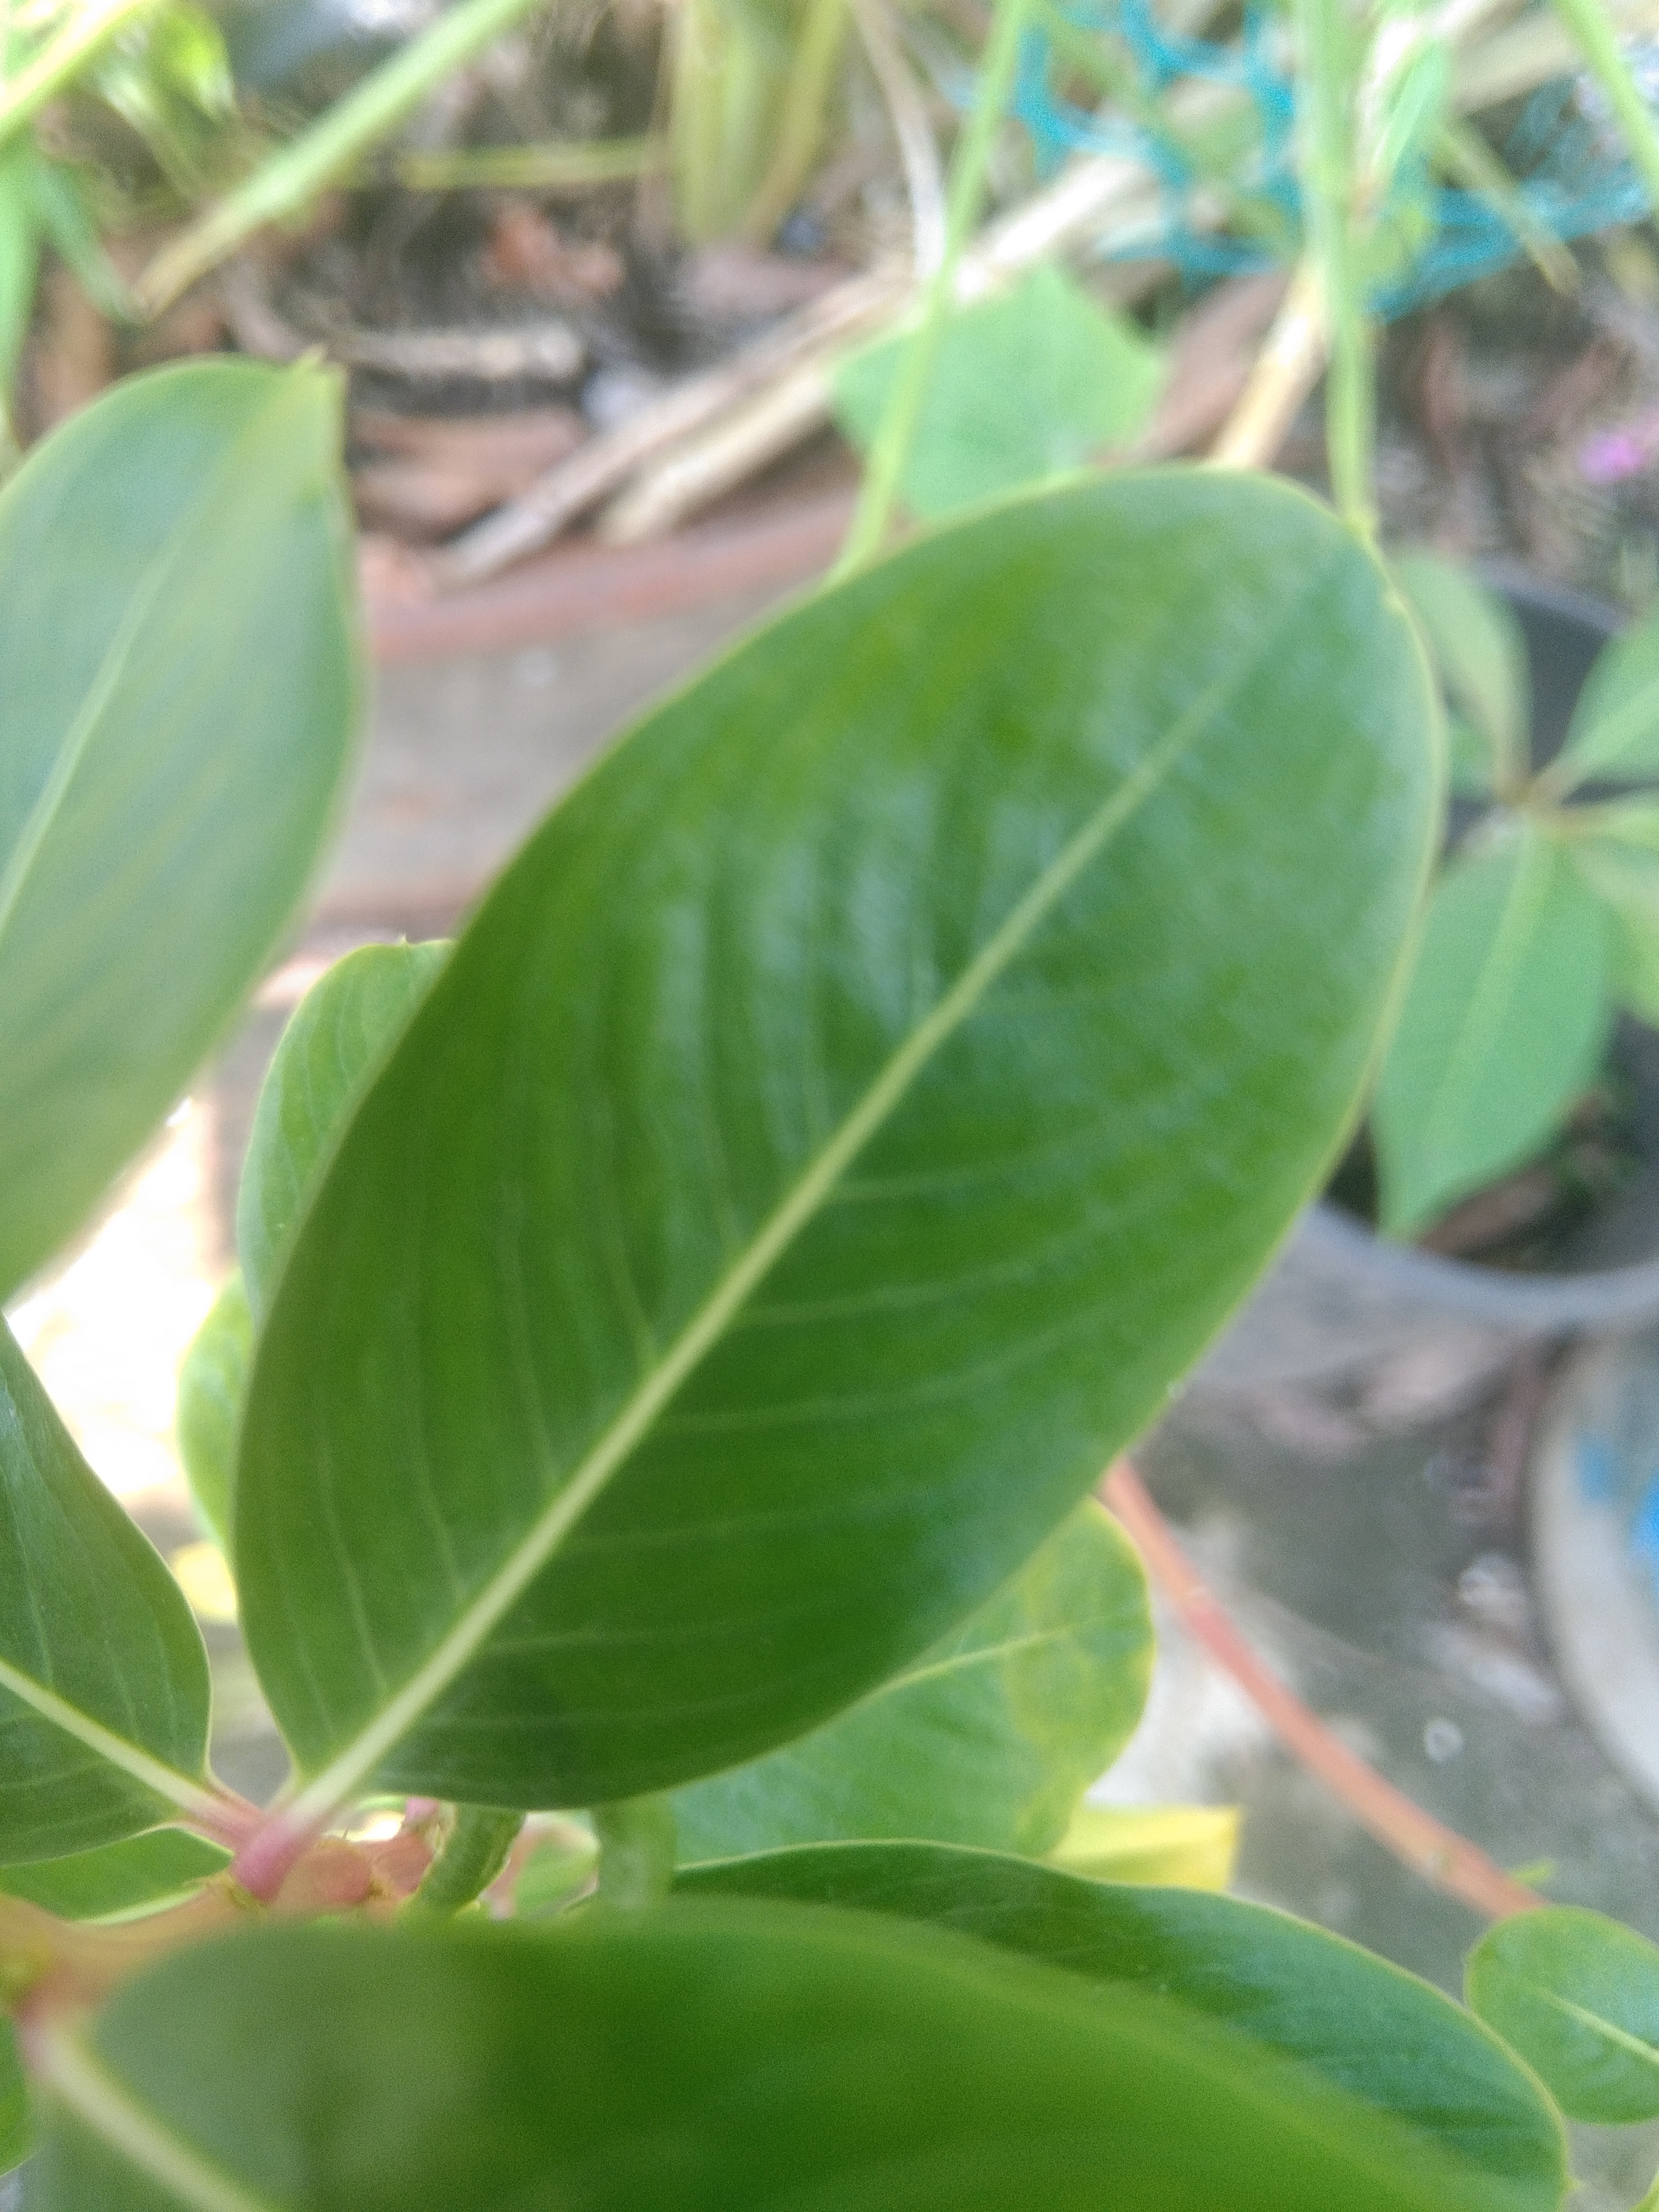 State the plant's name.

rose periwinkle
